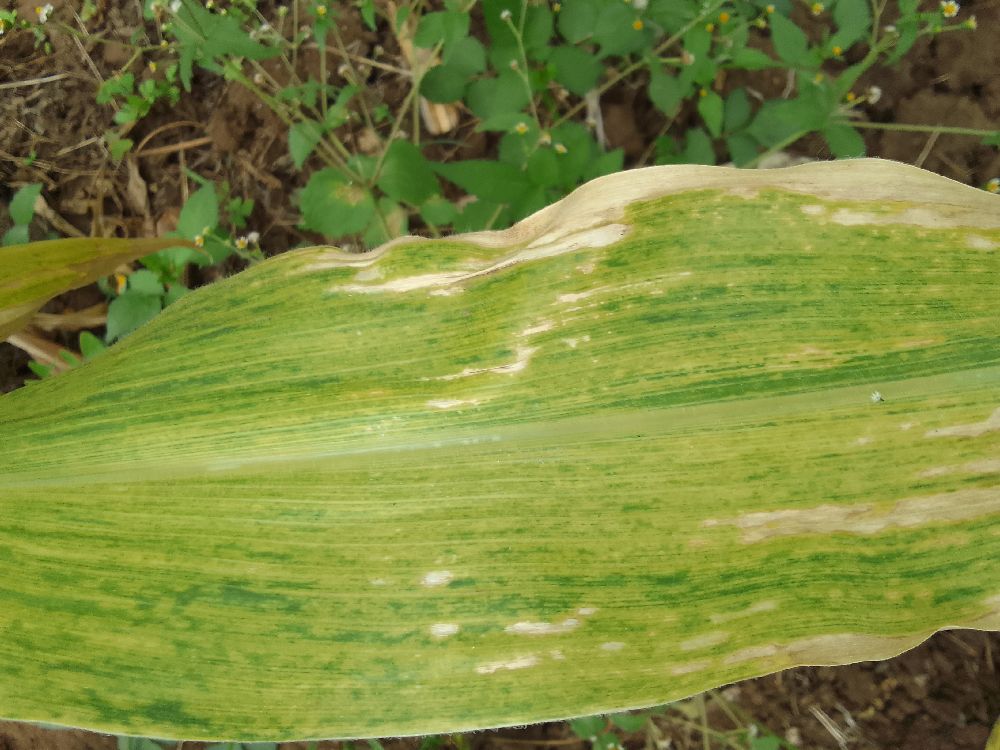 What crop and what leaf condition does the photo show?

maize, maize lethal necrosis
